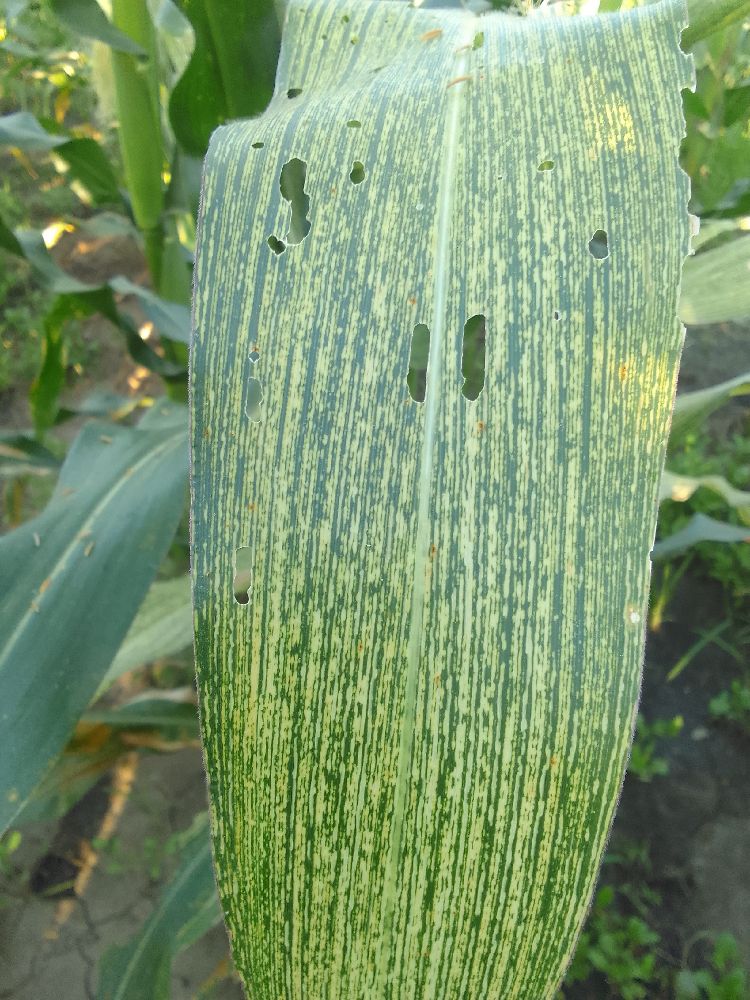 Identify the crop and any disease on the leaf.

maize, maize streak virus
